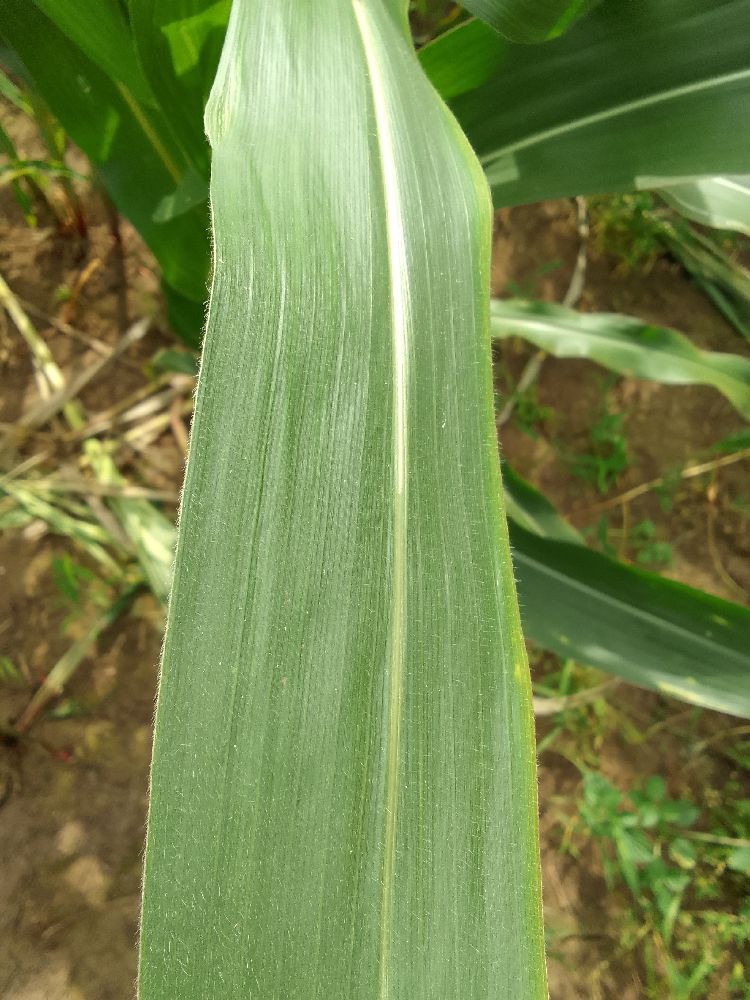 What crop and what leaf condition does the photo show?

maize, healthy
